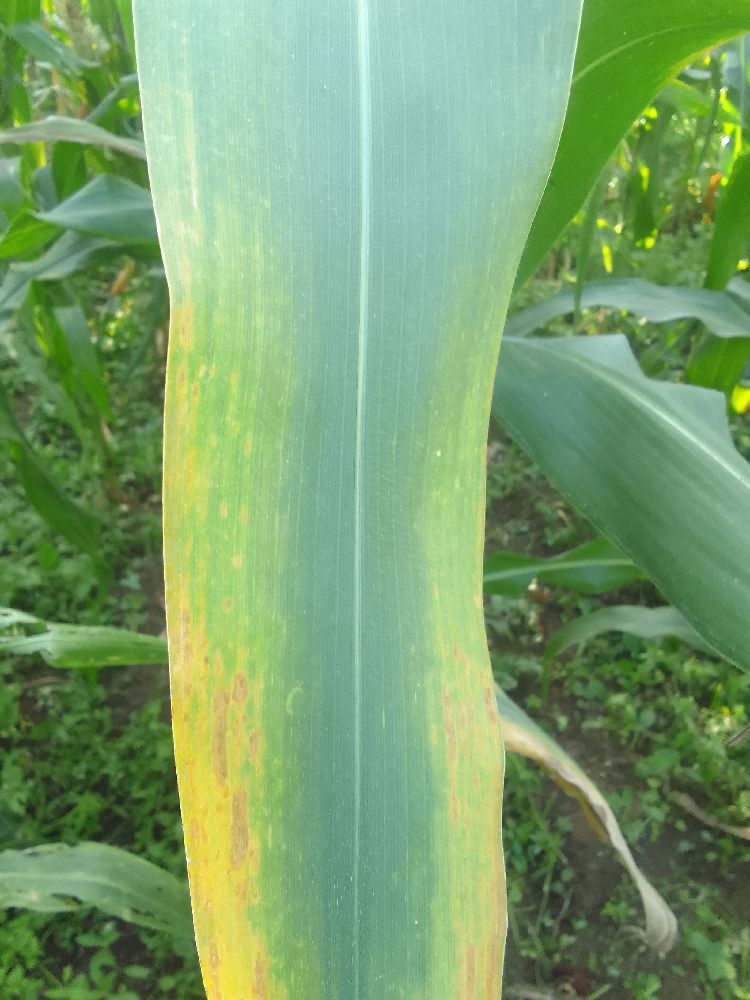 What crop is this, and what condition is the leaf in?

maize, maize lethal necrosis
